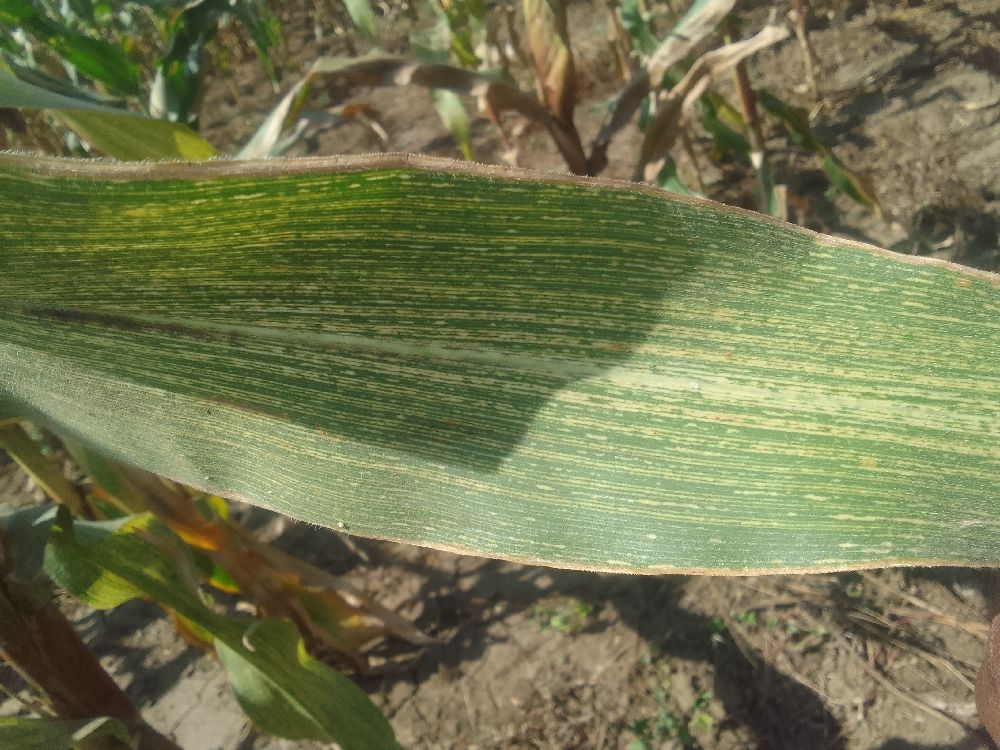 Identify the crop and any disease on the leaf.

maize, maize streak virus
